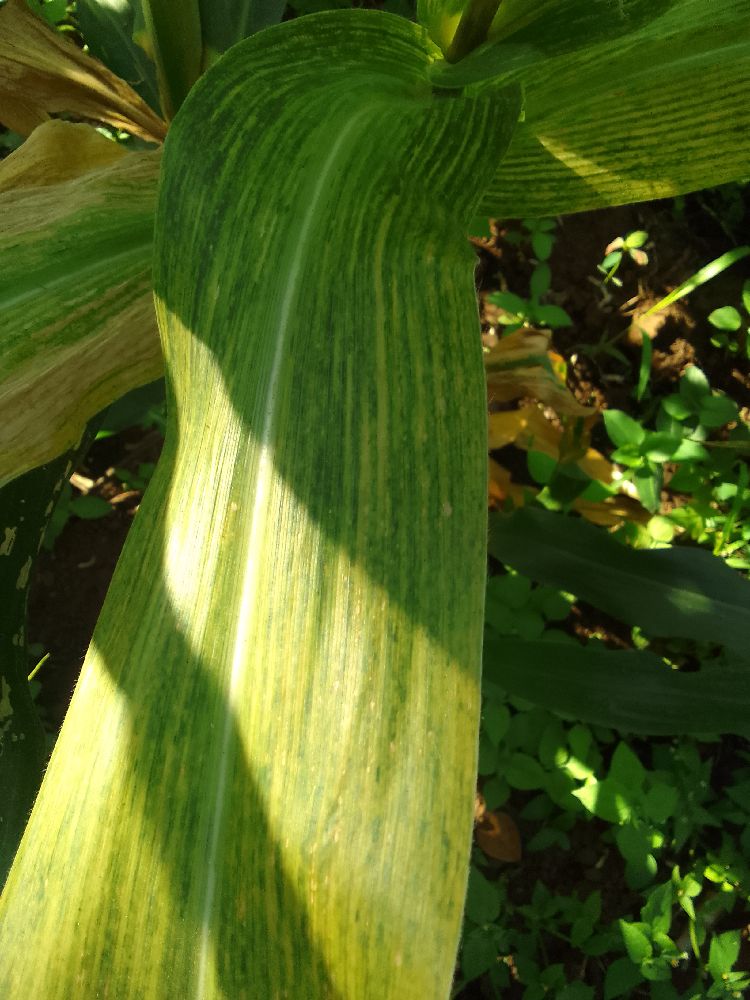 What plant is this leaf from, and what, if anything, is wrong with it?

maize, maize lethal necrosis
